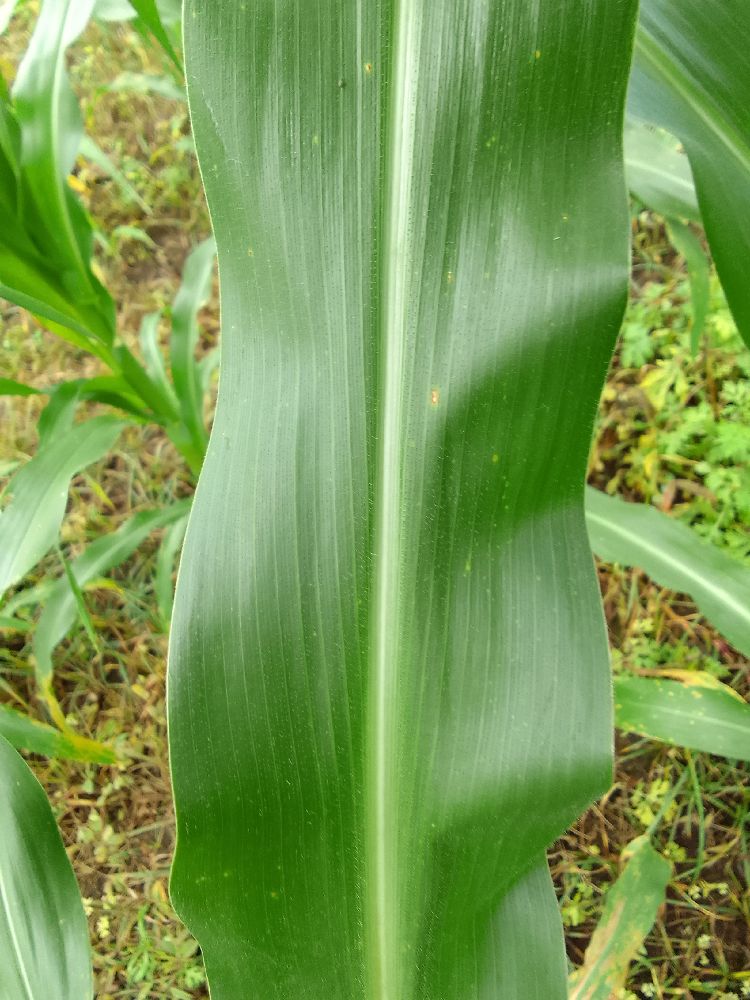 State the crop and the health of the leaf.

maize, healthy
